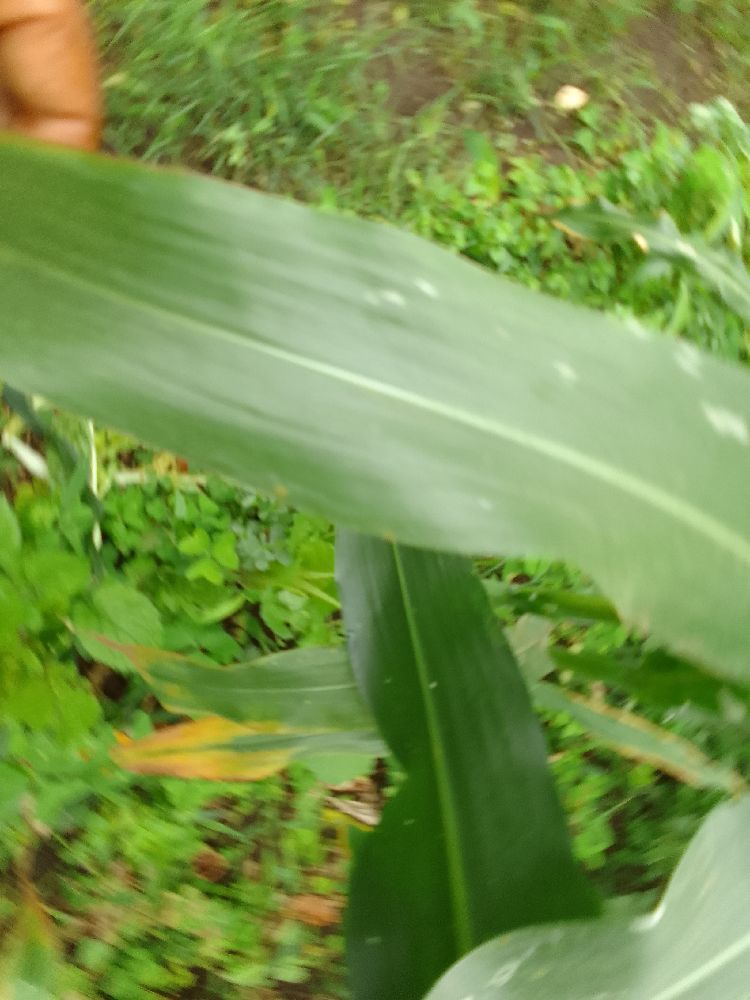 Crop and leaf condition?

maize, healthy
